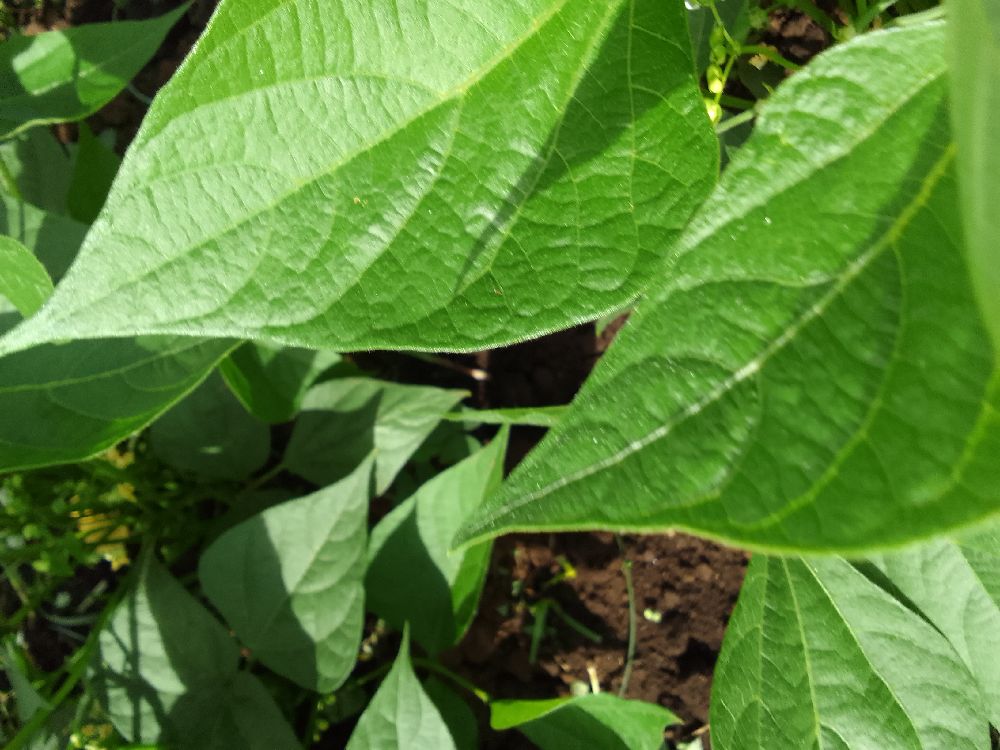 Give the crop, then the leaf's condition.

common bean, healthy
